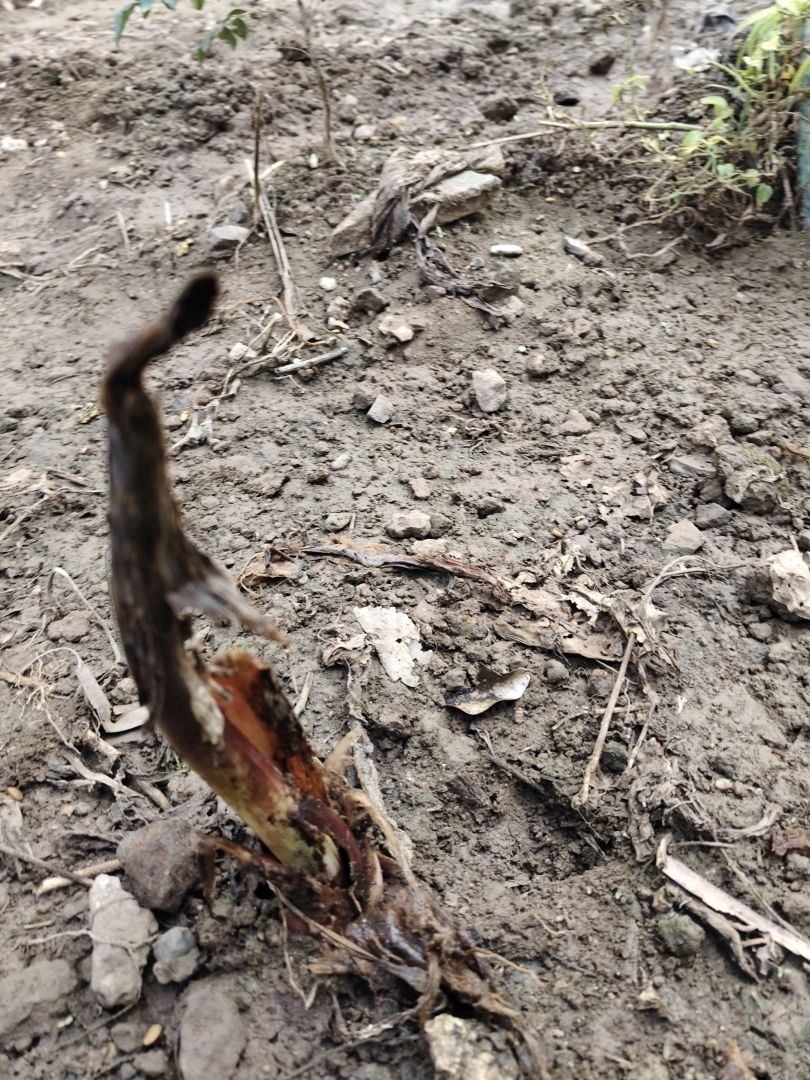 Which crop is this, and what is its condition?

taro, root rot
